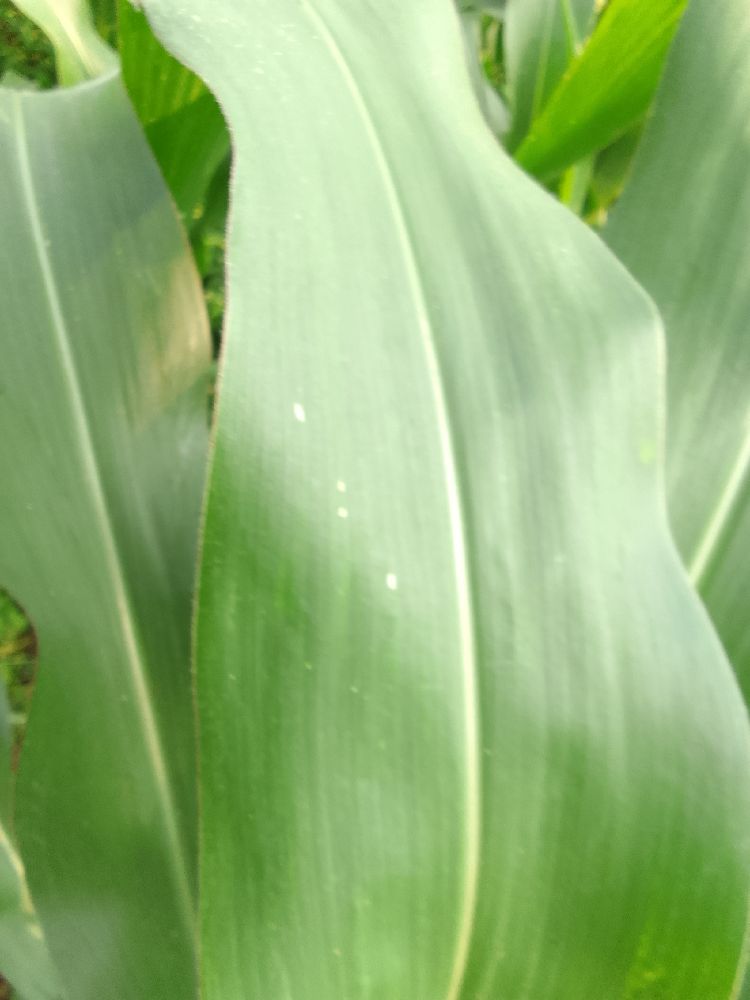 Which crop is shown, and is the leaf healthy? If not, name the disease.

maize, healthy
